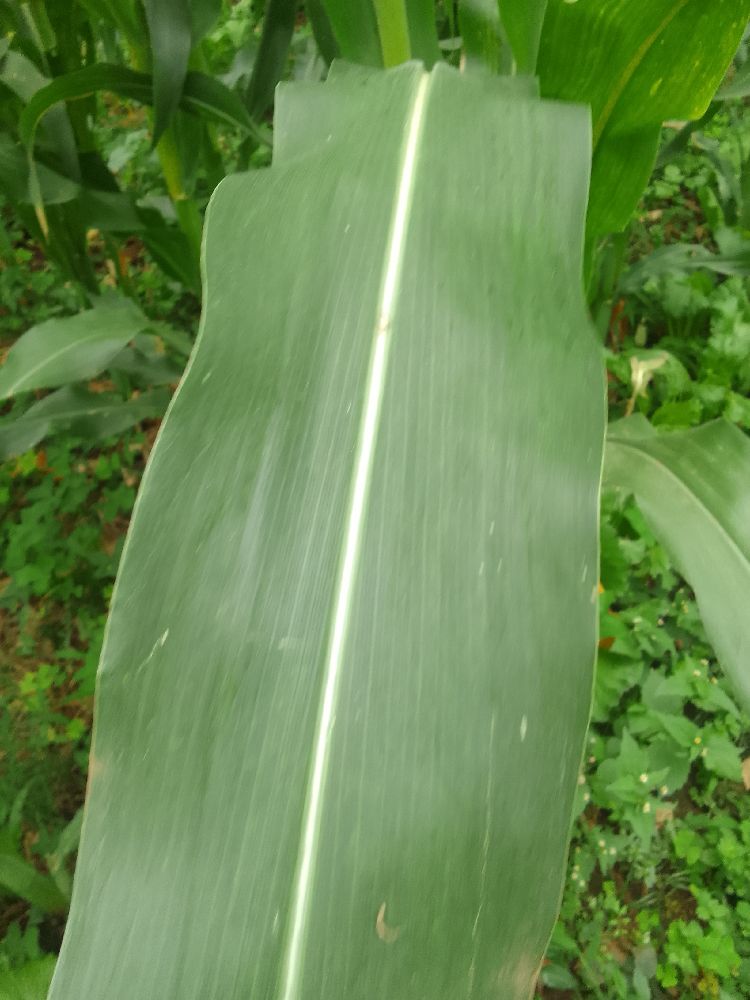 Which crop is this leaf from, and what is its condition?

maize, healthy
